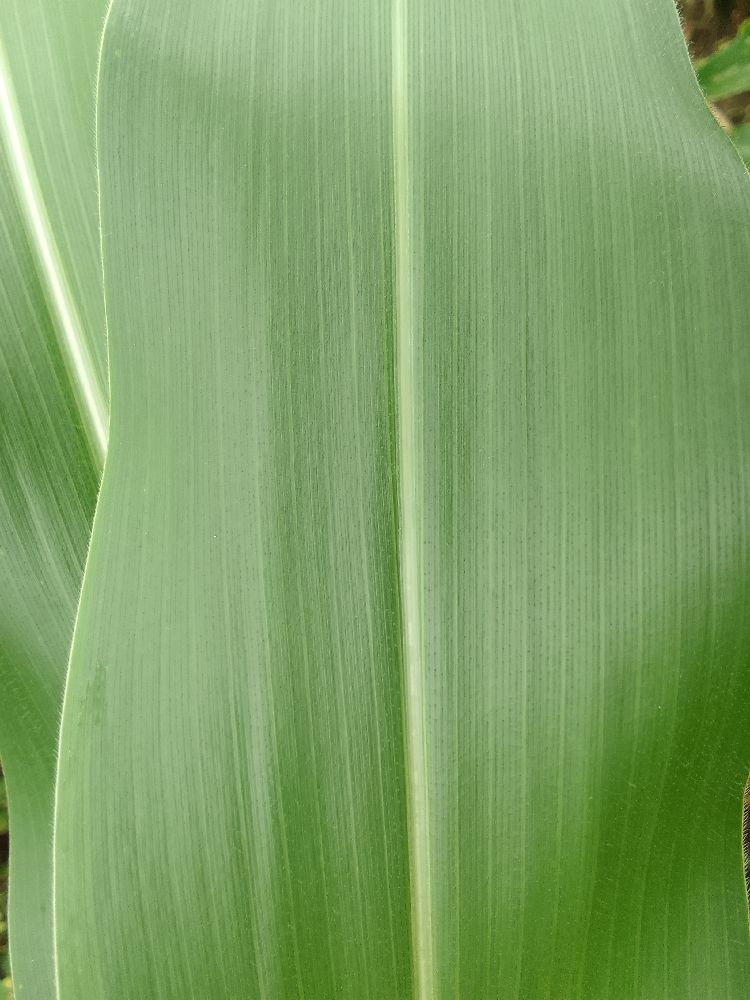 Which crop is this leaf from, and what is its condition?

maize, healthy
